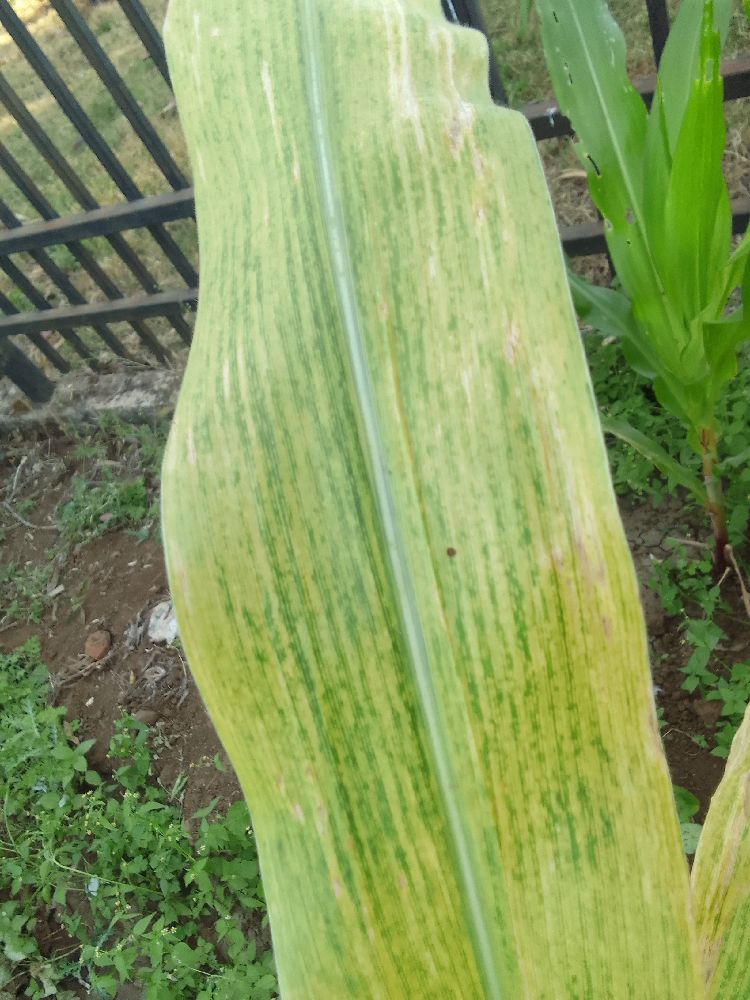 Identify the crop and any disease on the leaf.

maize, maize lethal necrosis
